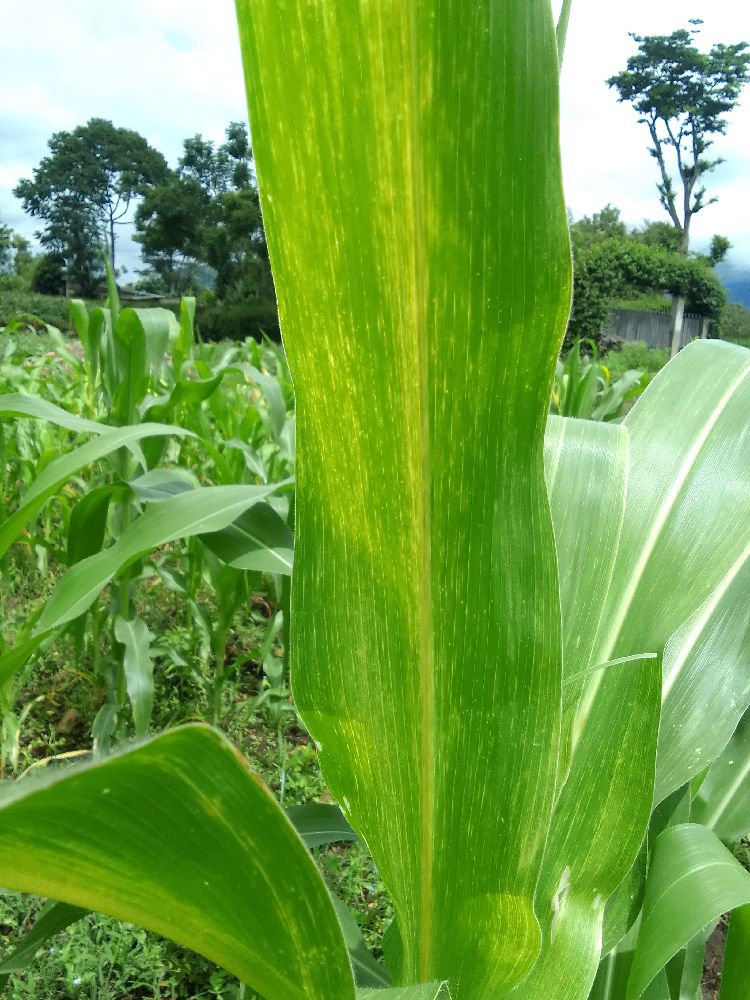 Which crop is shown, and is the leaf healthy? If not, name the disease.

maize, maize lethal necrosis
